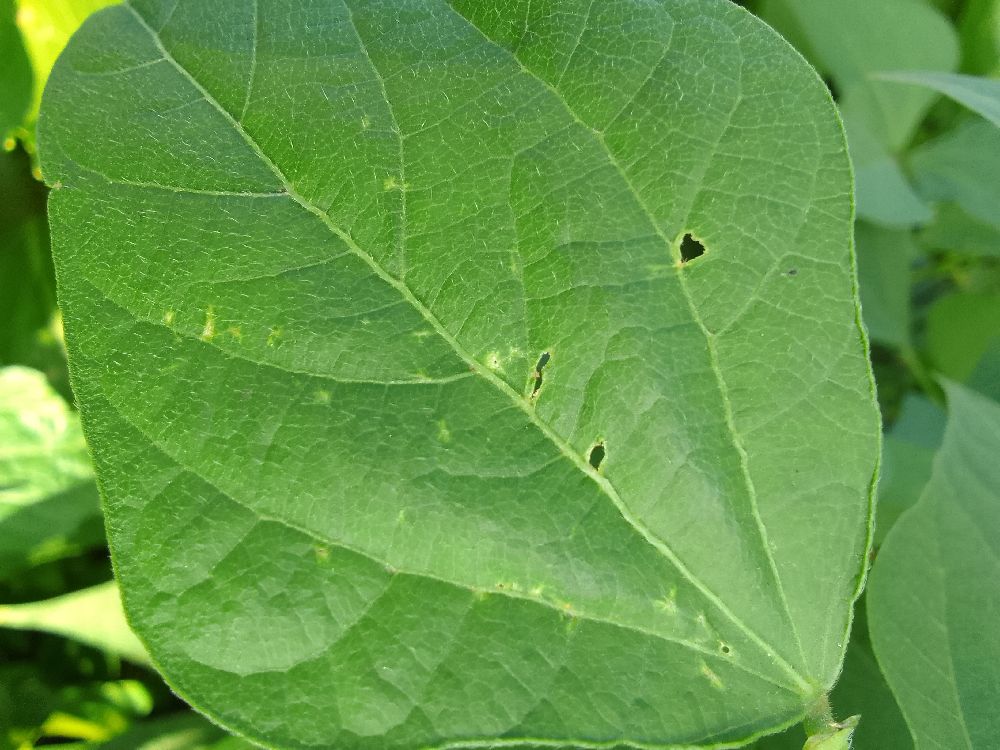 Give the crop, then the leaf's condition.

common bean, healthy
